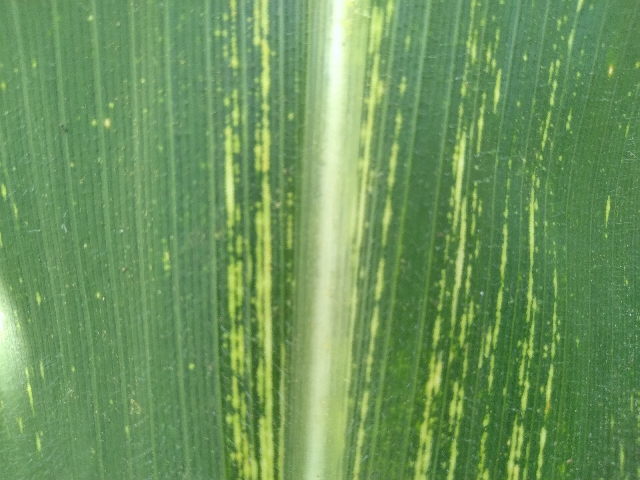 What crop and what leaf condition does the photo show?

maize, maize streak virus
